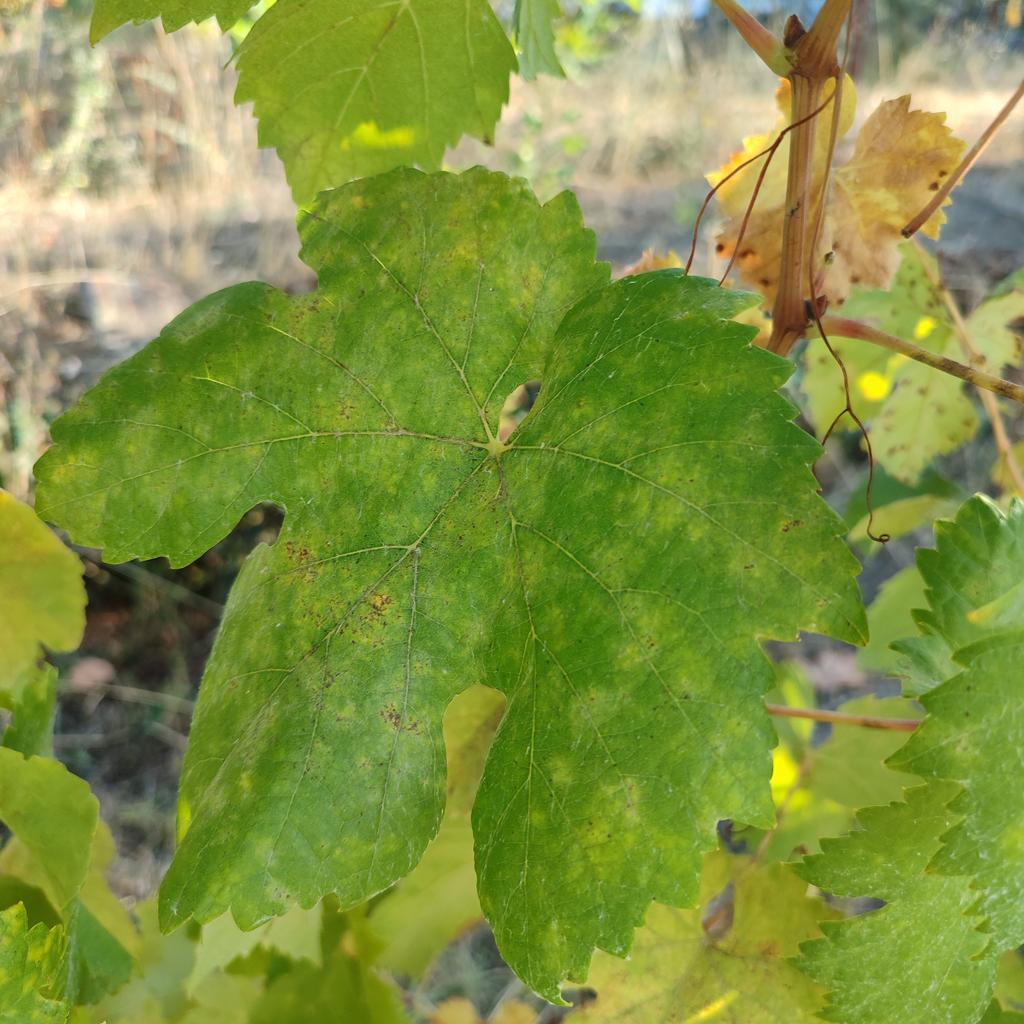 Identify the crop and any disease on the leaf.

grapevine, powdery mildew
